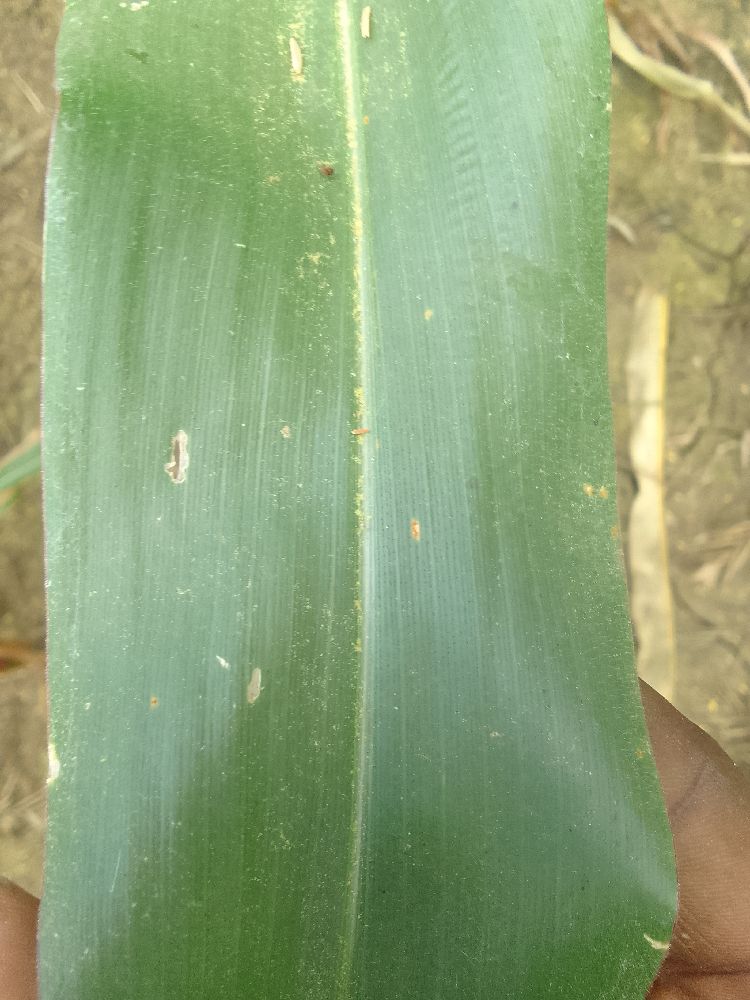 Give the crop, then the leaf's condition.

maize, healthy
